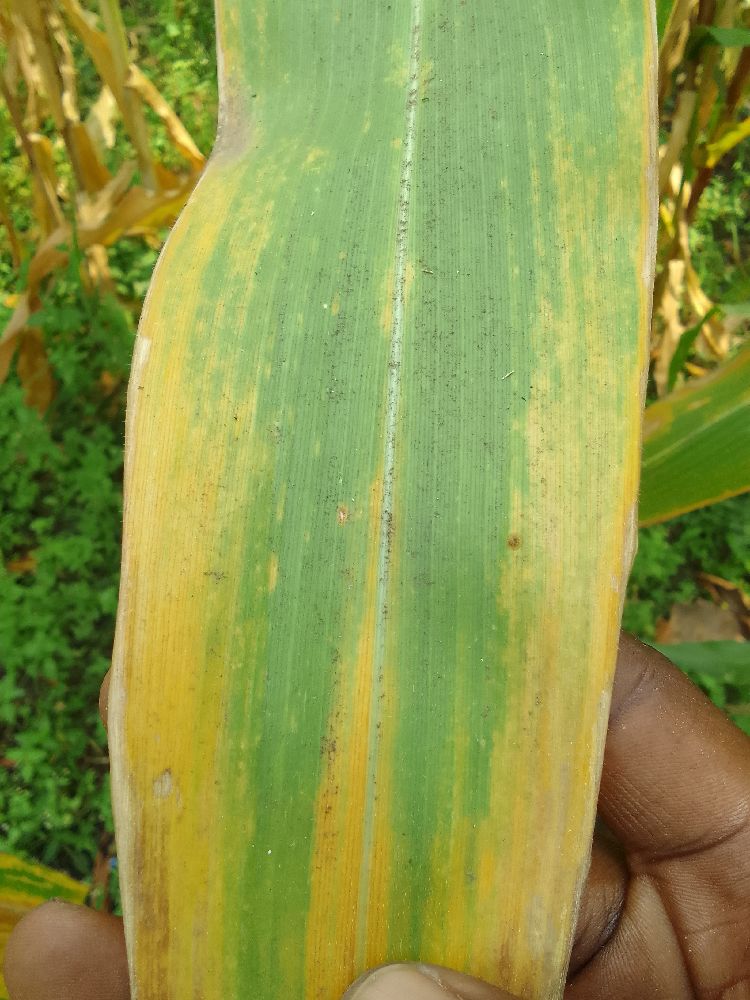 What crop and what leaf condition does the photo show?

maize, maize lethal necrosis
